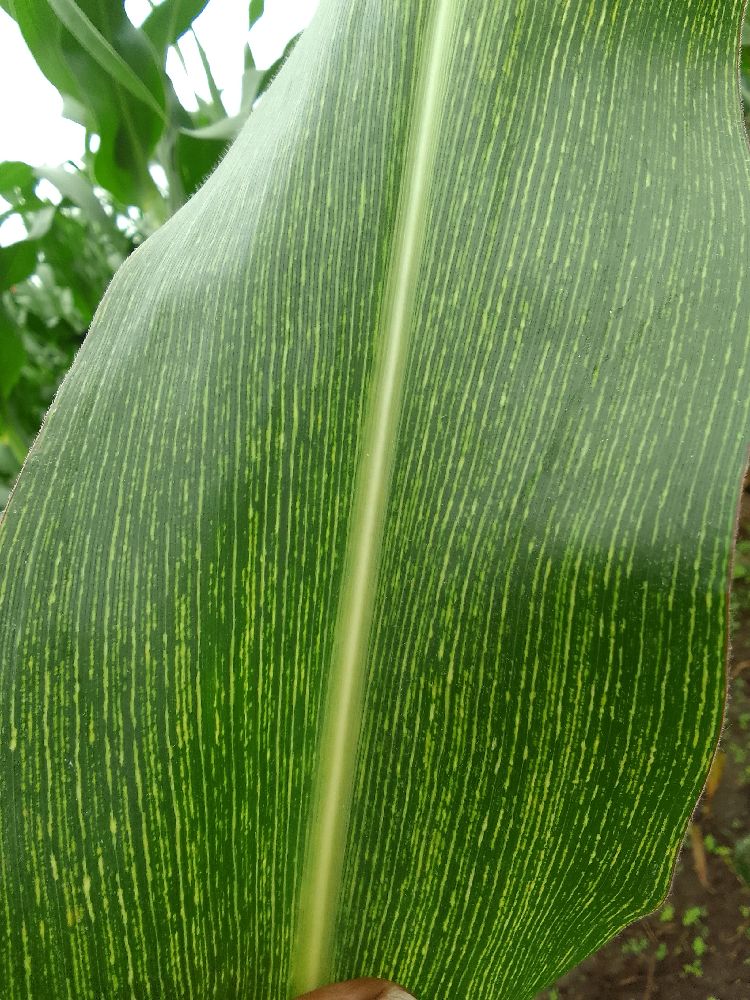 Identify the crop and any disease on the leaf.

maize, maize streak virus
